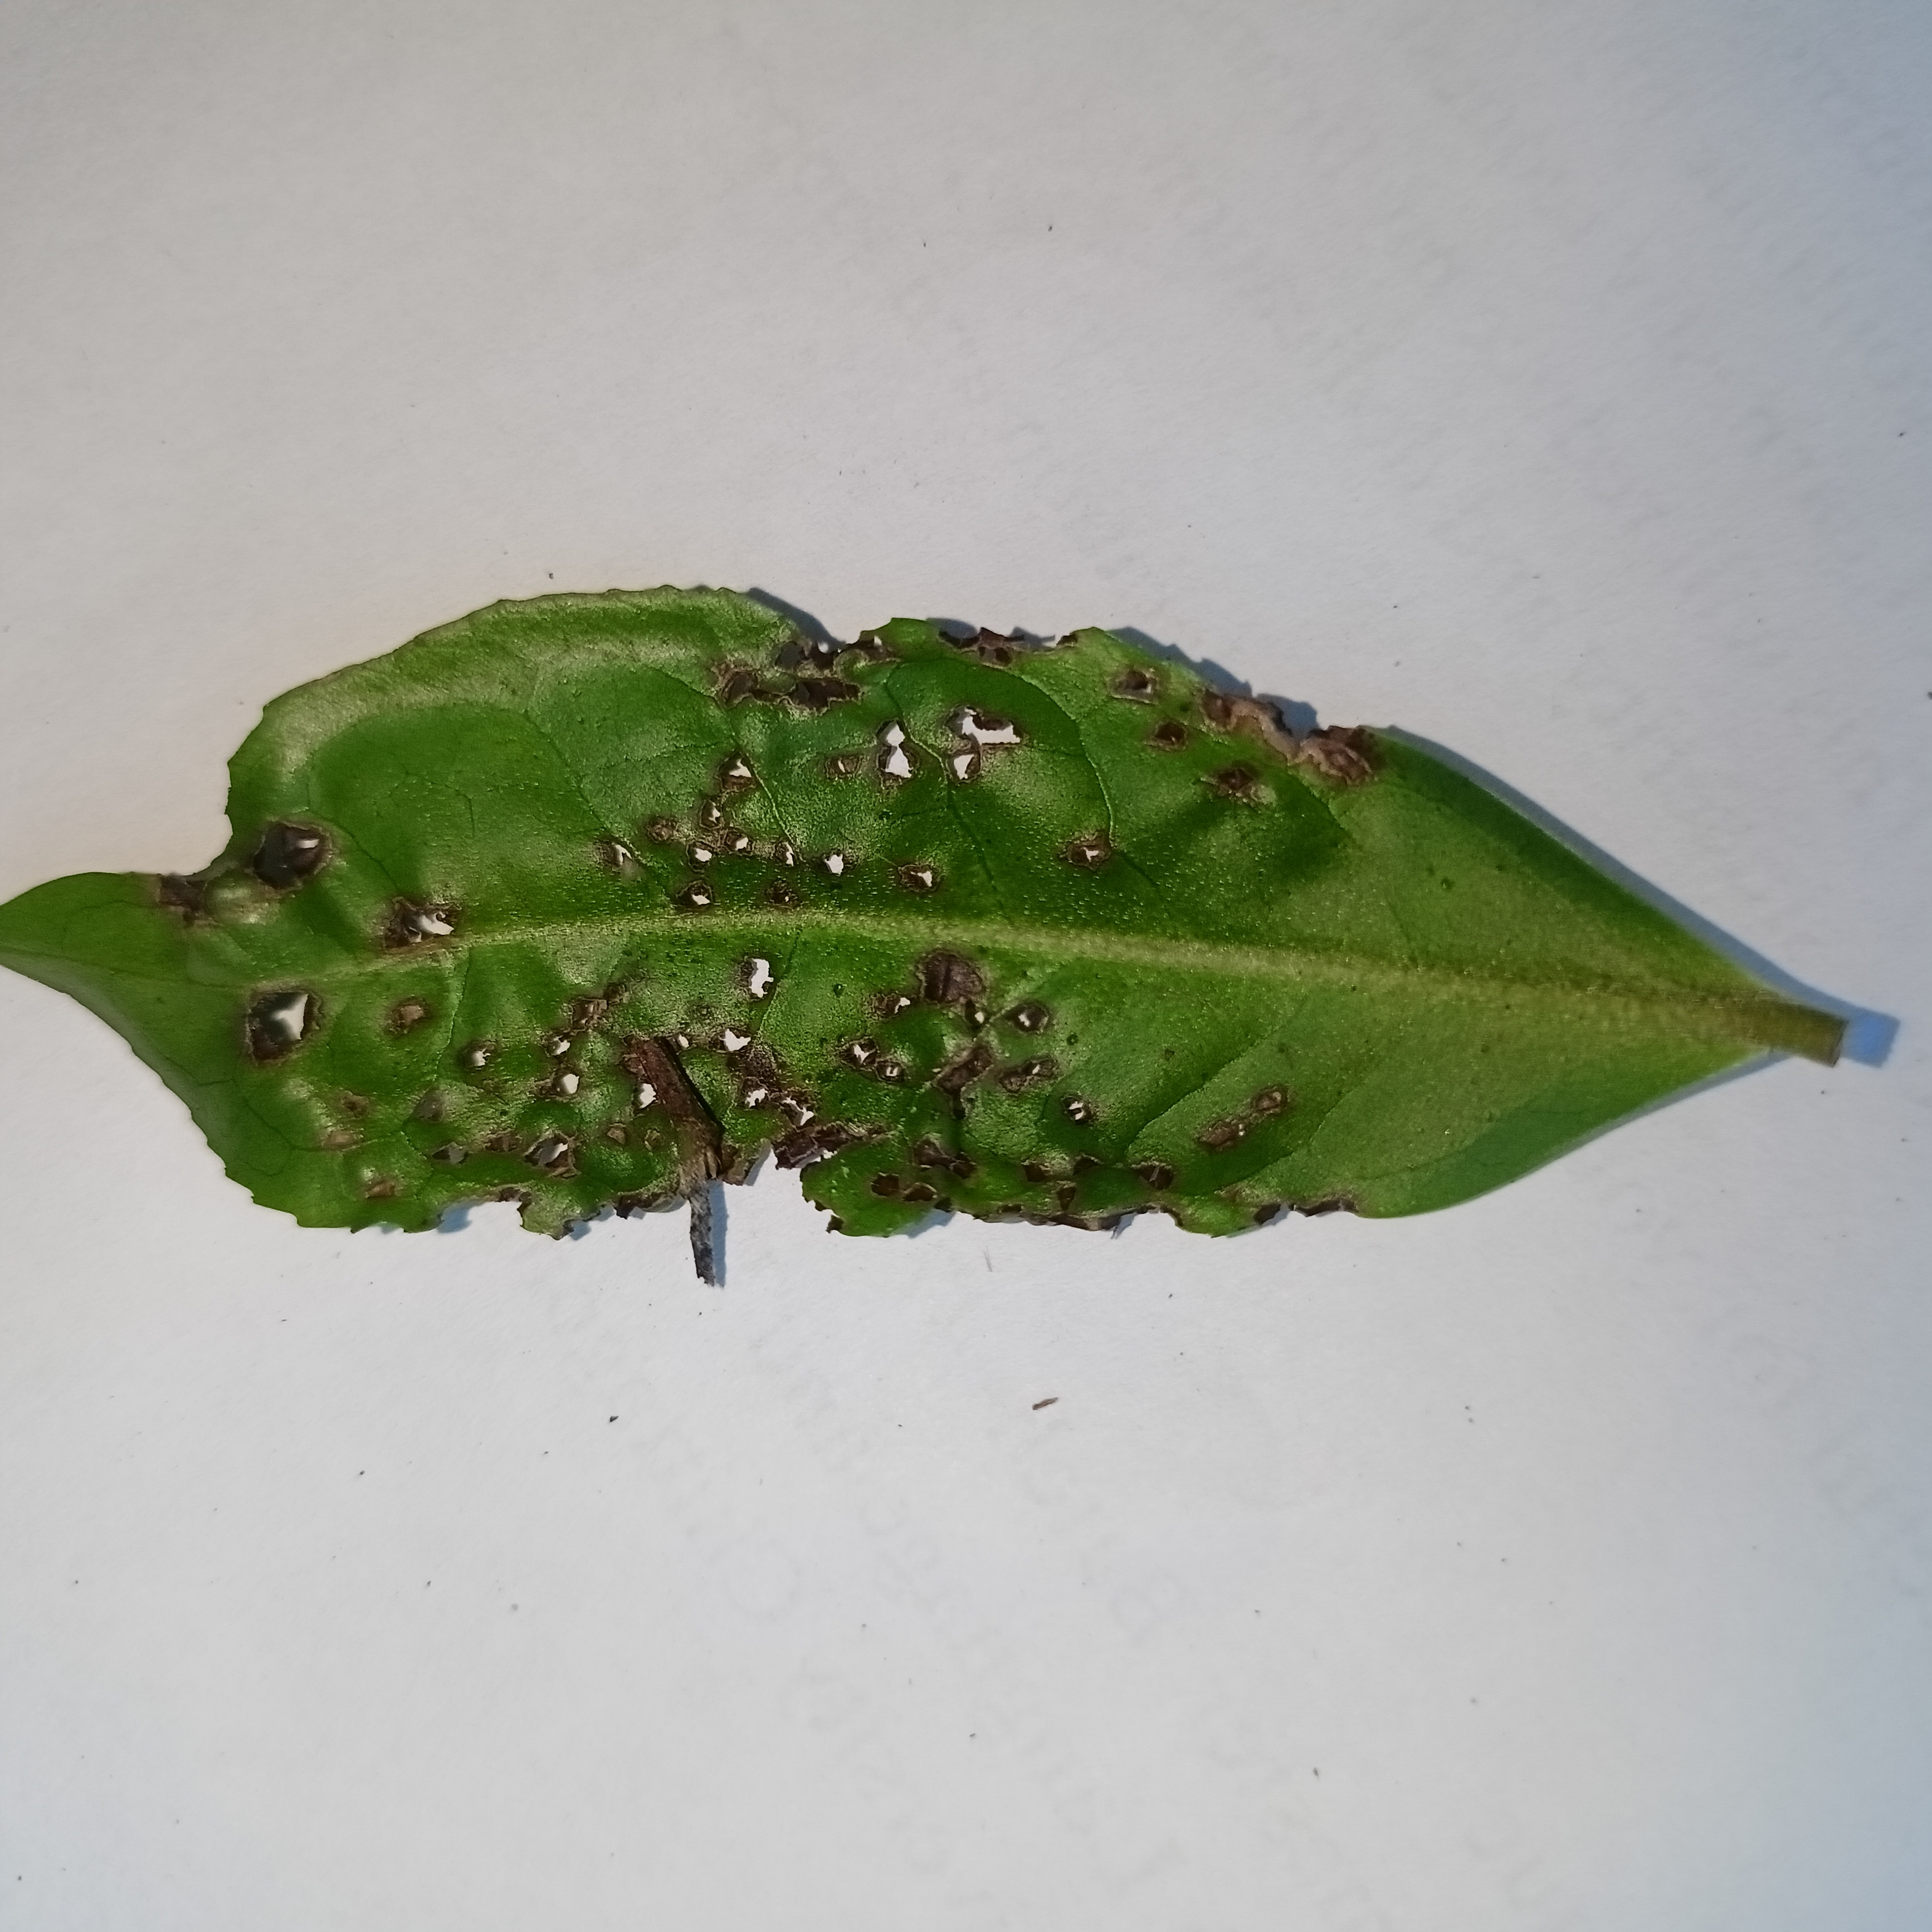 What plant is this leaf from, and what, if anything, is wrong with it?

tea, helopeltis
